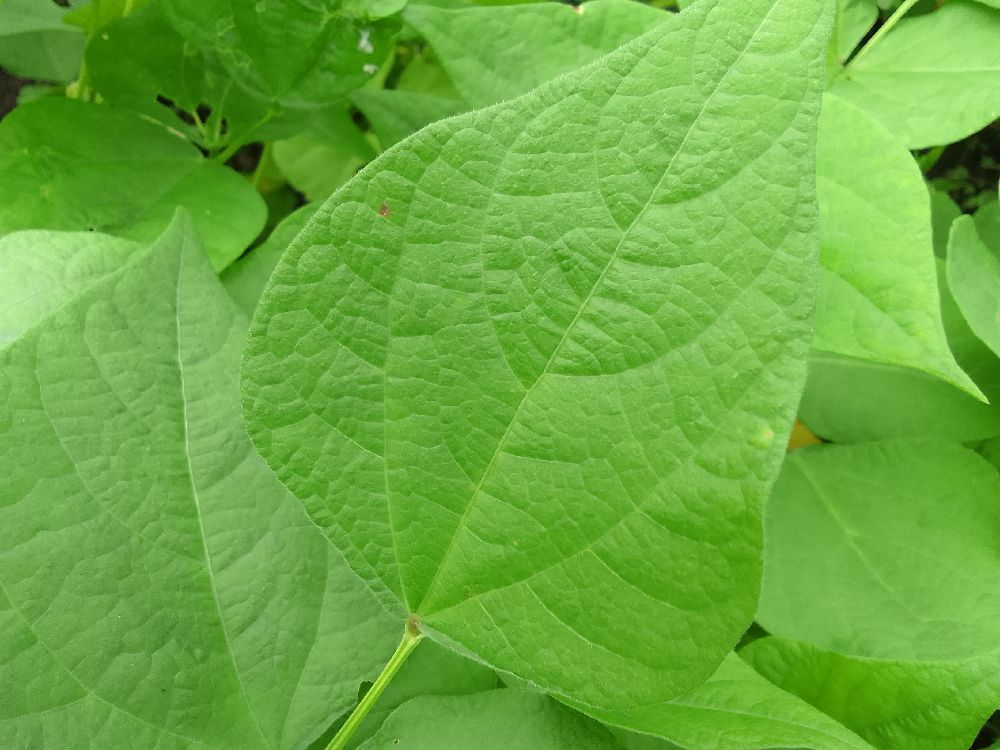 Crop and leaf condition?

common bean, healthy
